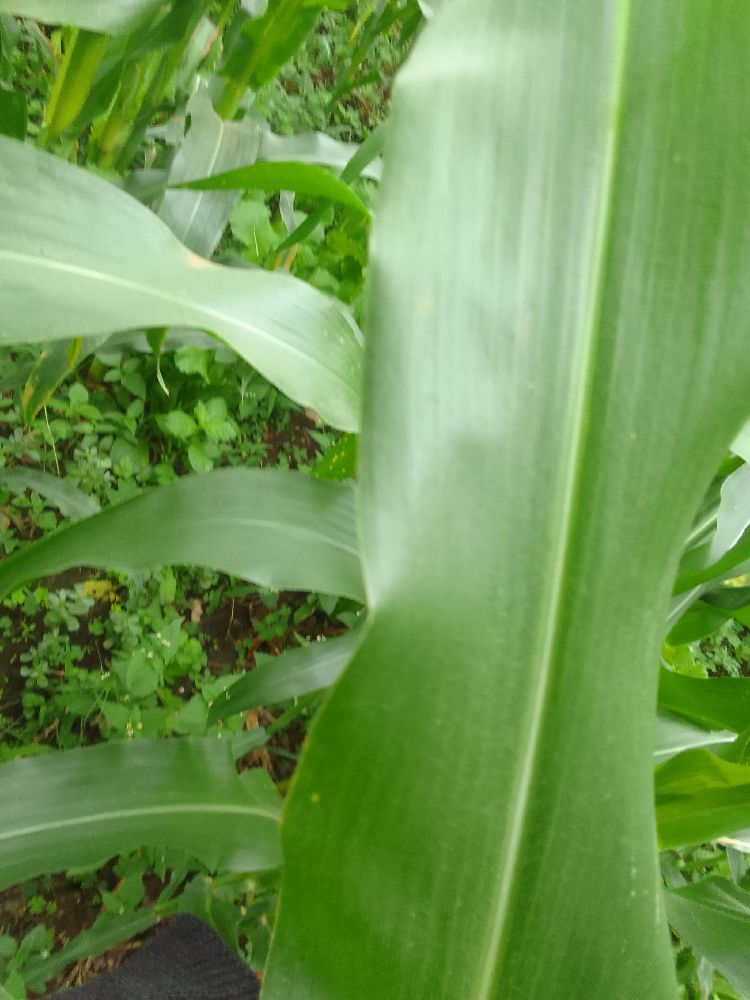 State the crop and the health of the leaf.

maize, healthy
